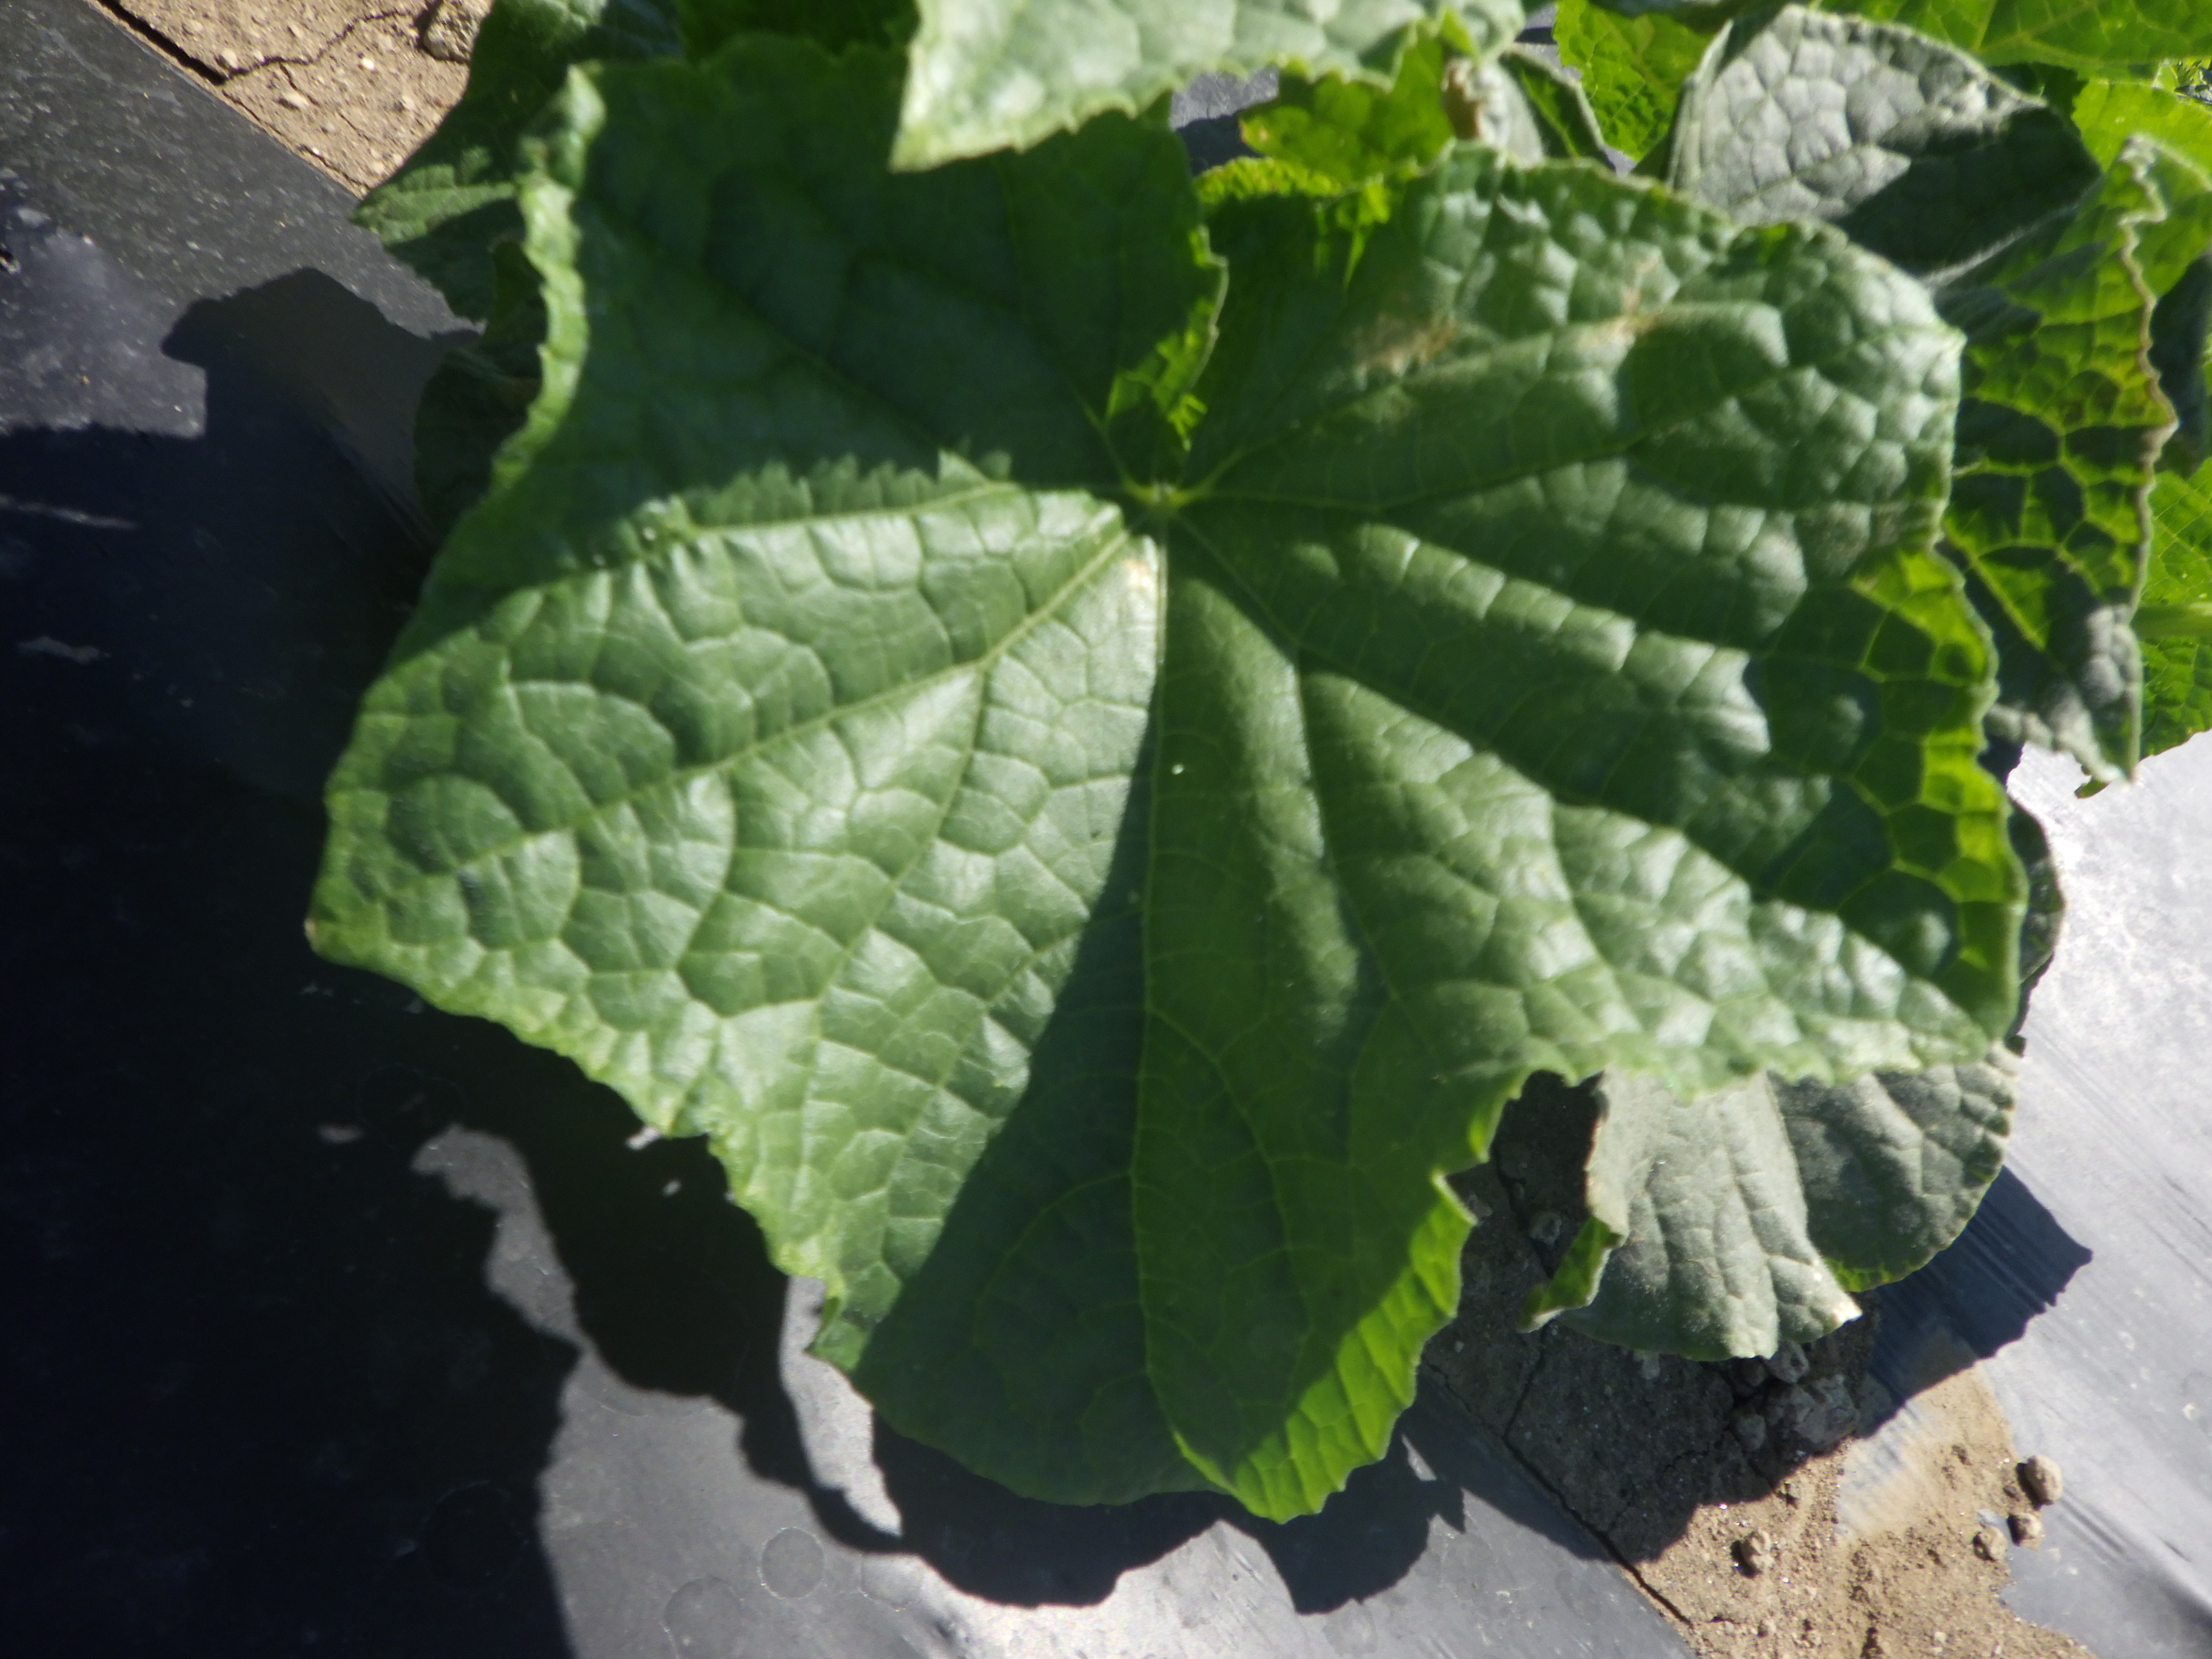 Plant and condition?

cucumber, phosphorous deficiency
